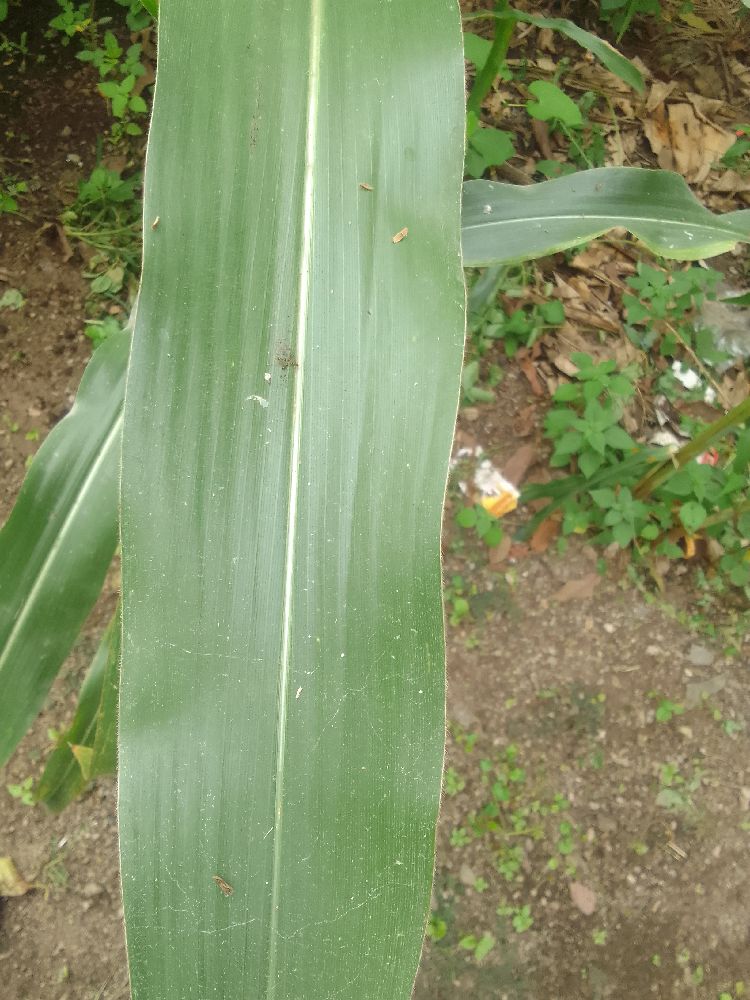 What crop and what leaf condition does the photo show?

maize, healthy
